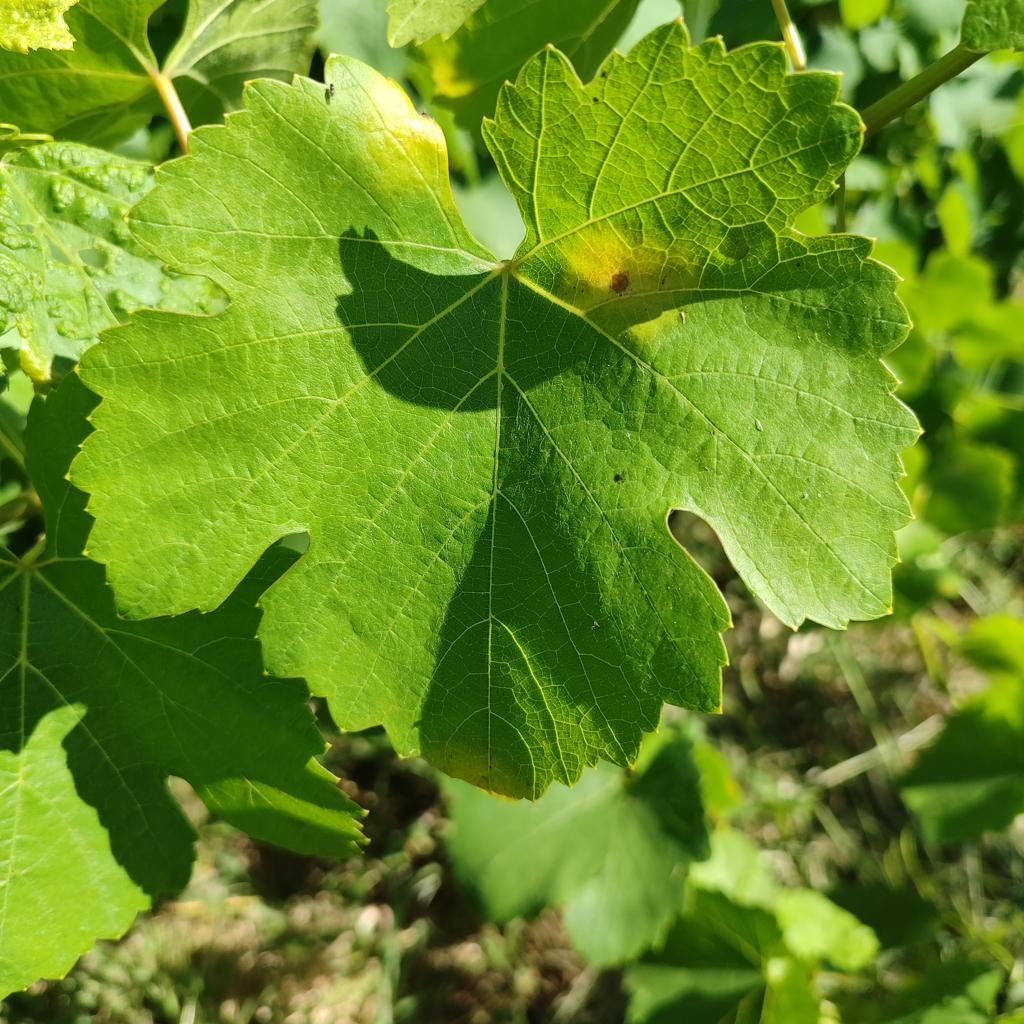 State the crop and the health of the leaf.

grapevine, downy mildew
